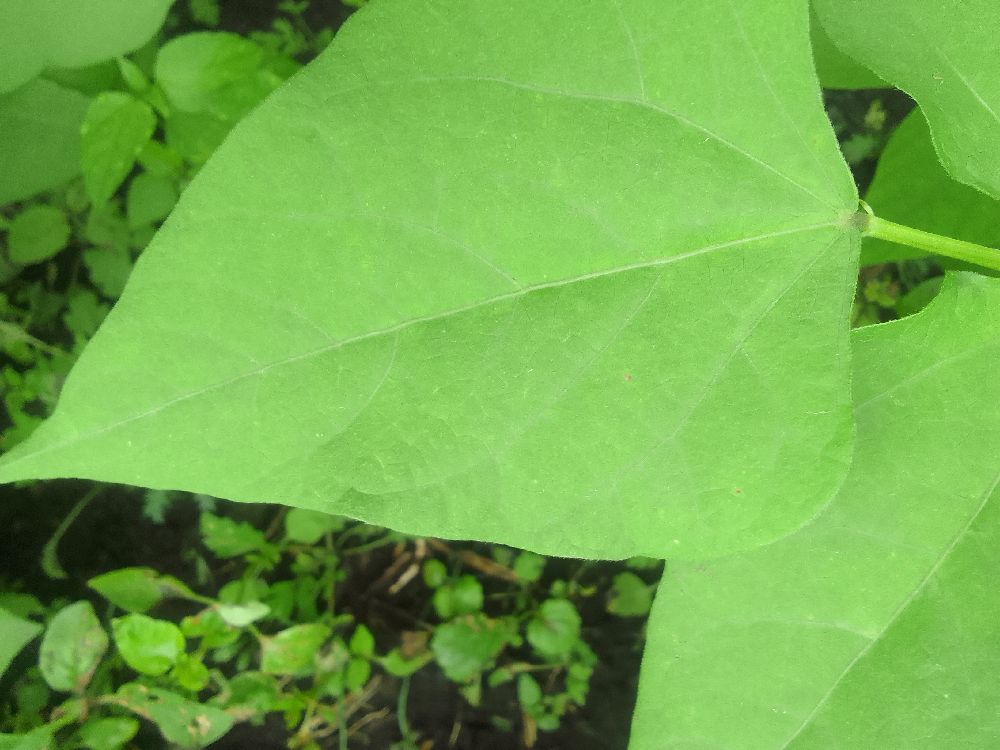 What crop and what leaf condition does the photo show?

common bean, healthy
